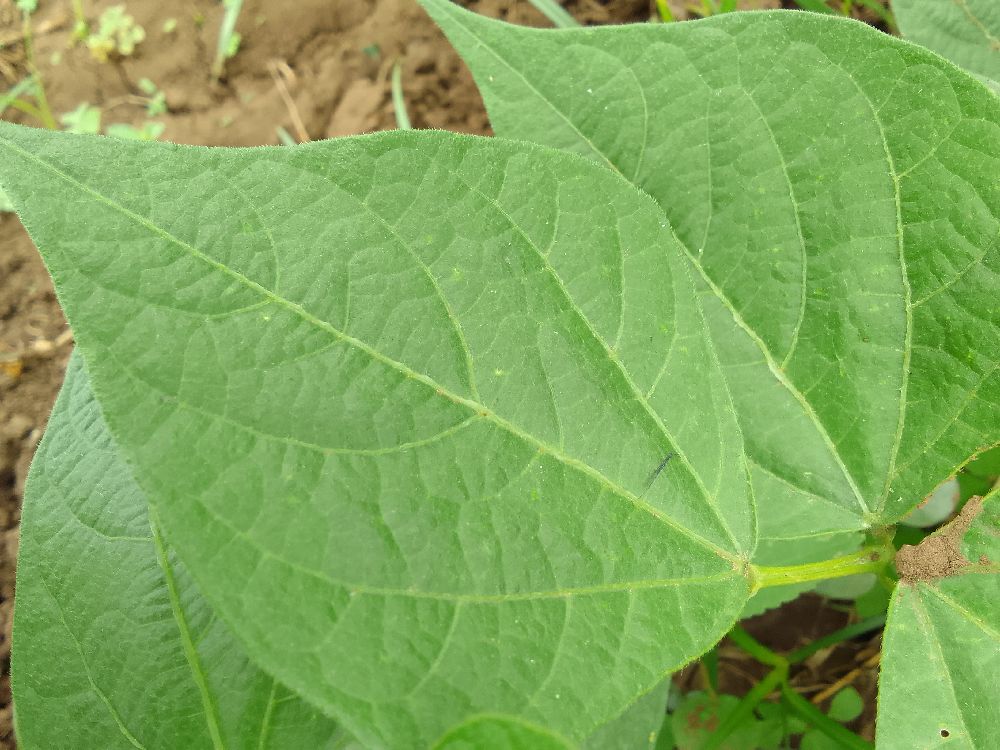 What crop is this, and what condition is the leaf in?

common bean, healthy
